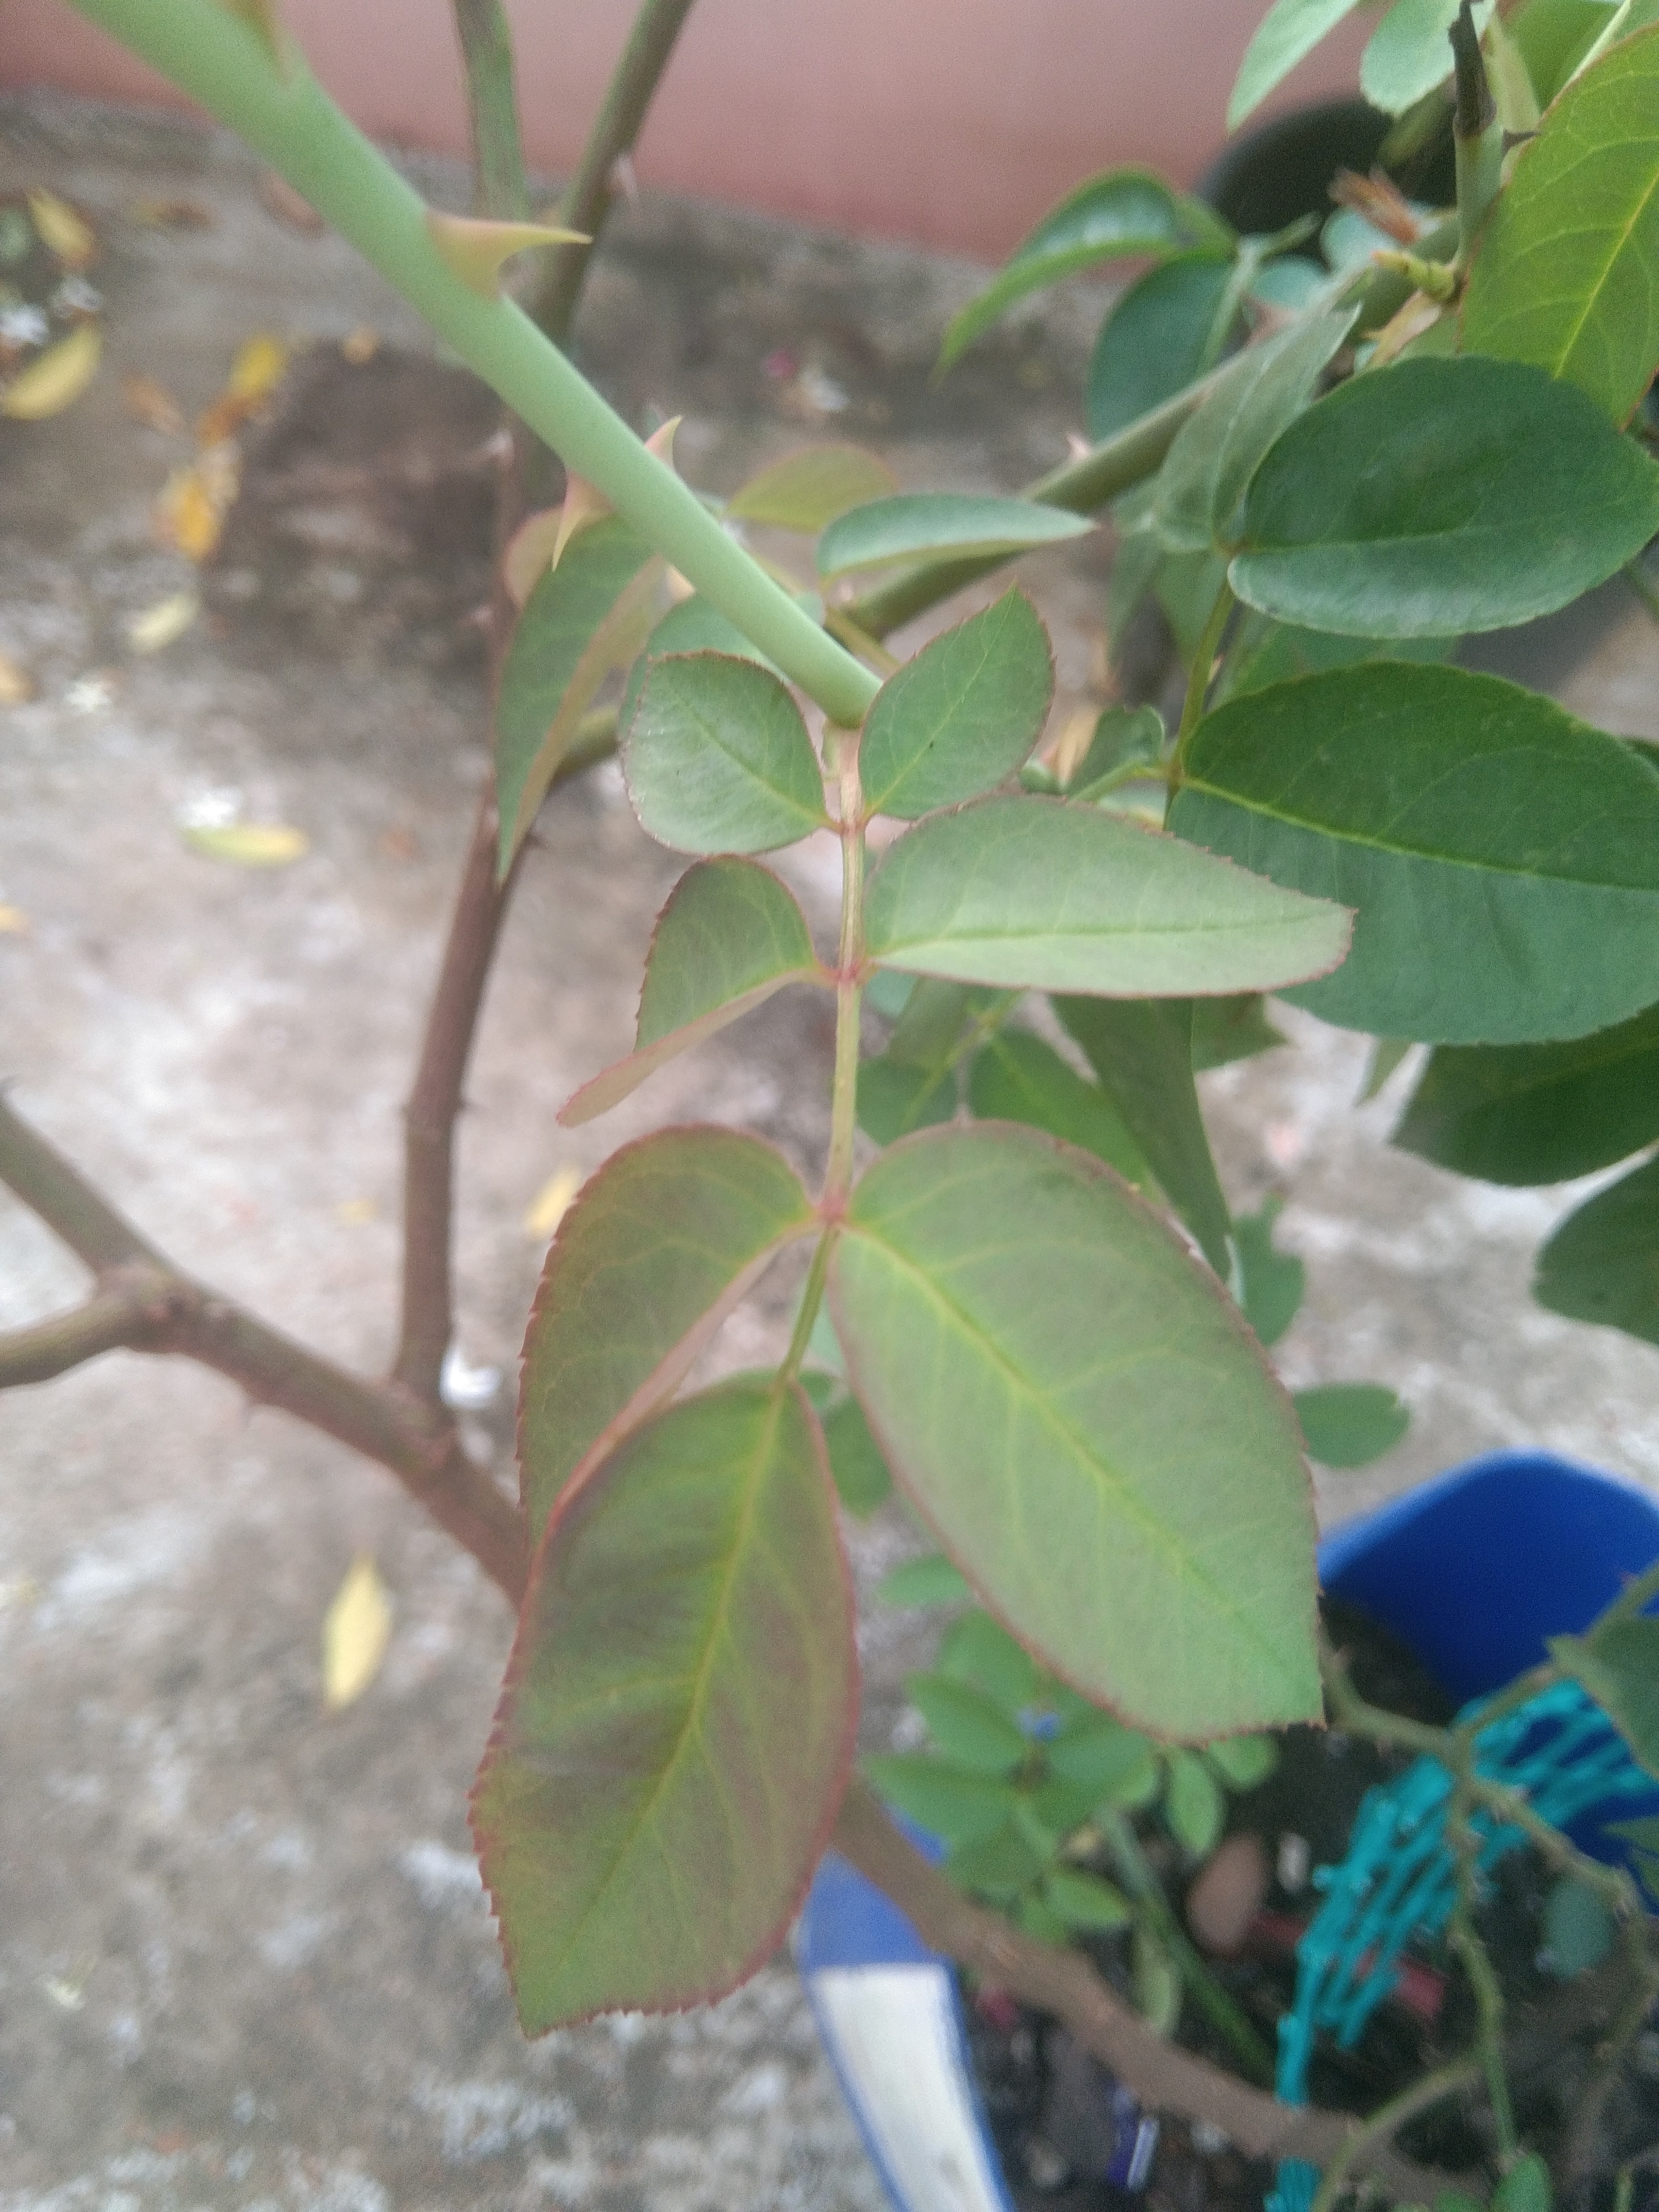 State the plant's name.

rose
